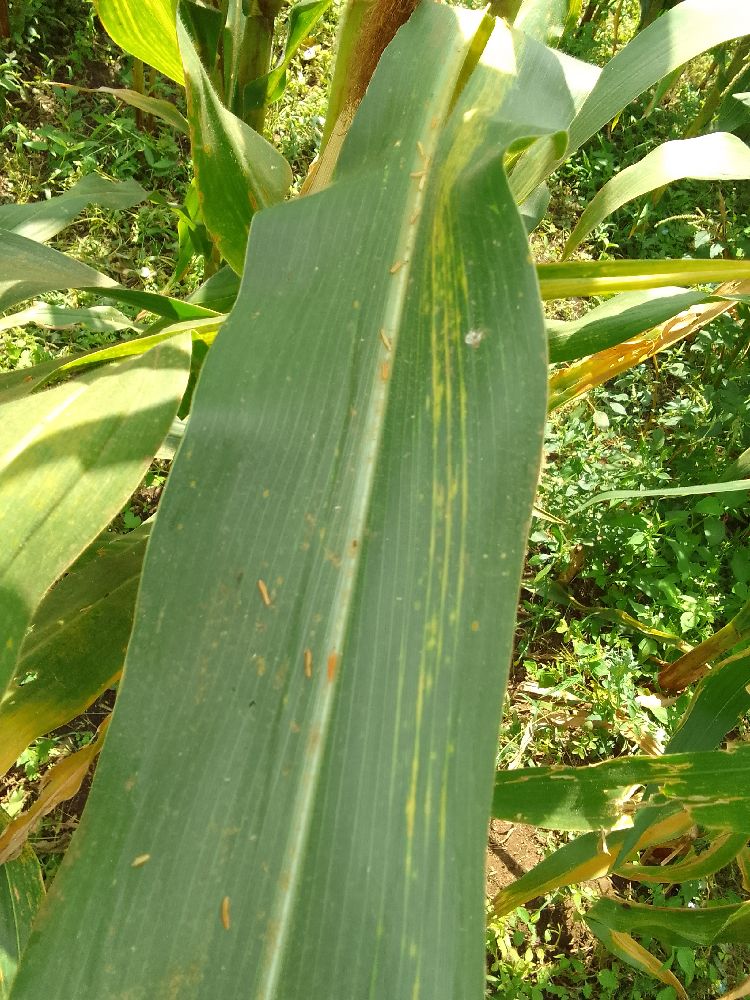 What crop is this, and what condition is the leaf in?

maize, maize lethal necrosis
